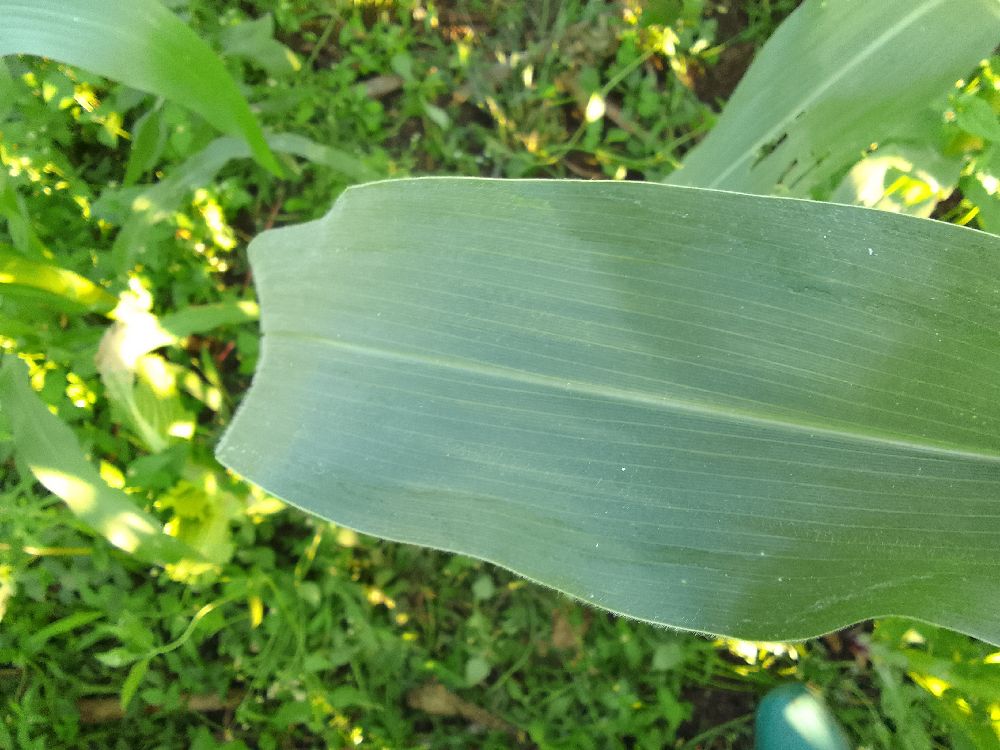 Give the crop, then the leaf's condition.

maize, healthy
